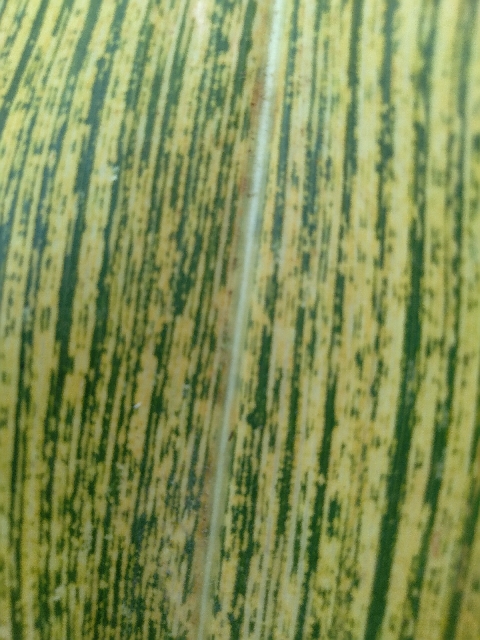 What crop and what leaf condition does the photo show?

maize, maize streak virus
